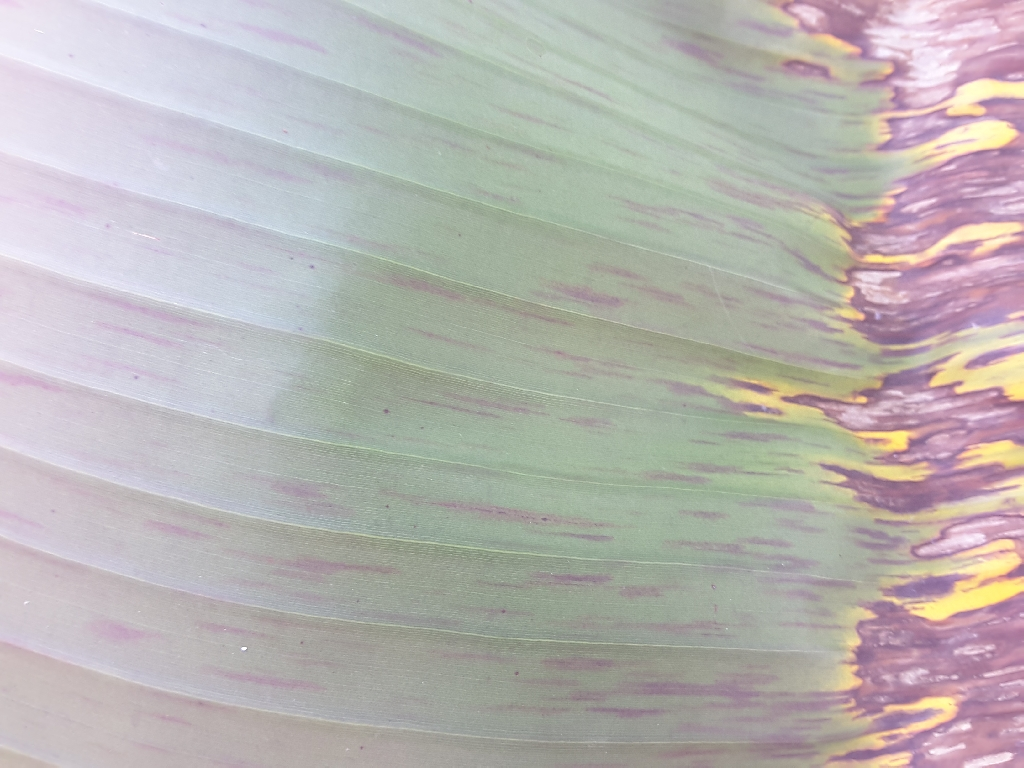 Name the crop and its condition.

banana, black sigatoka
